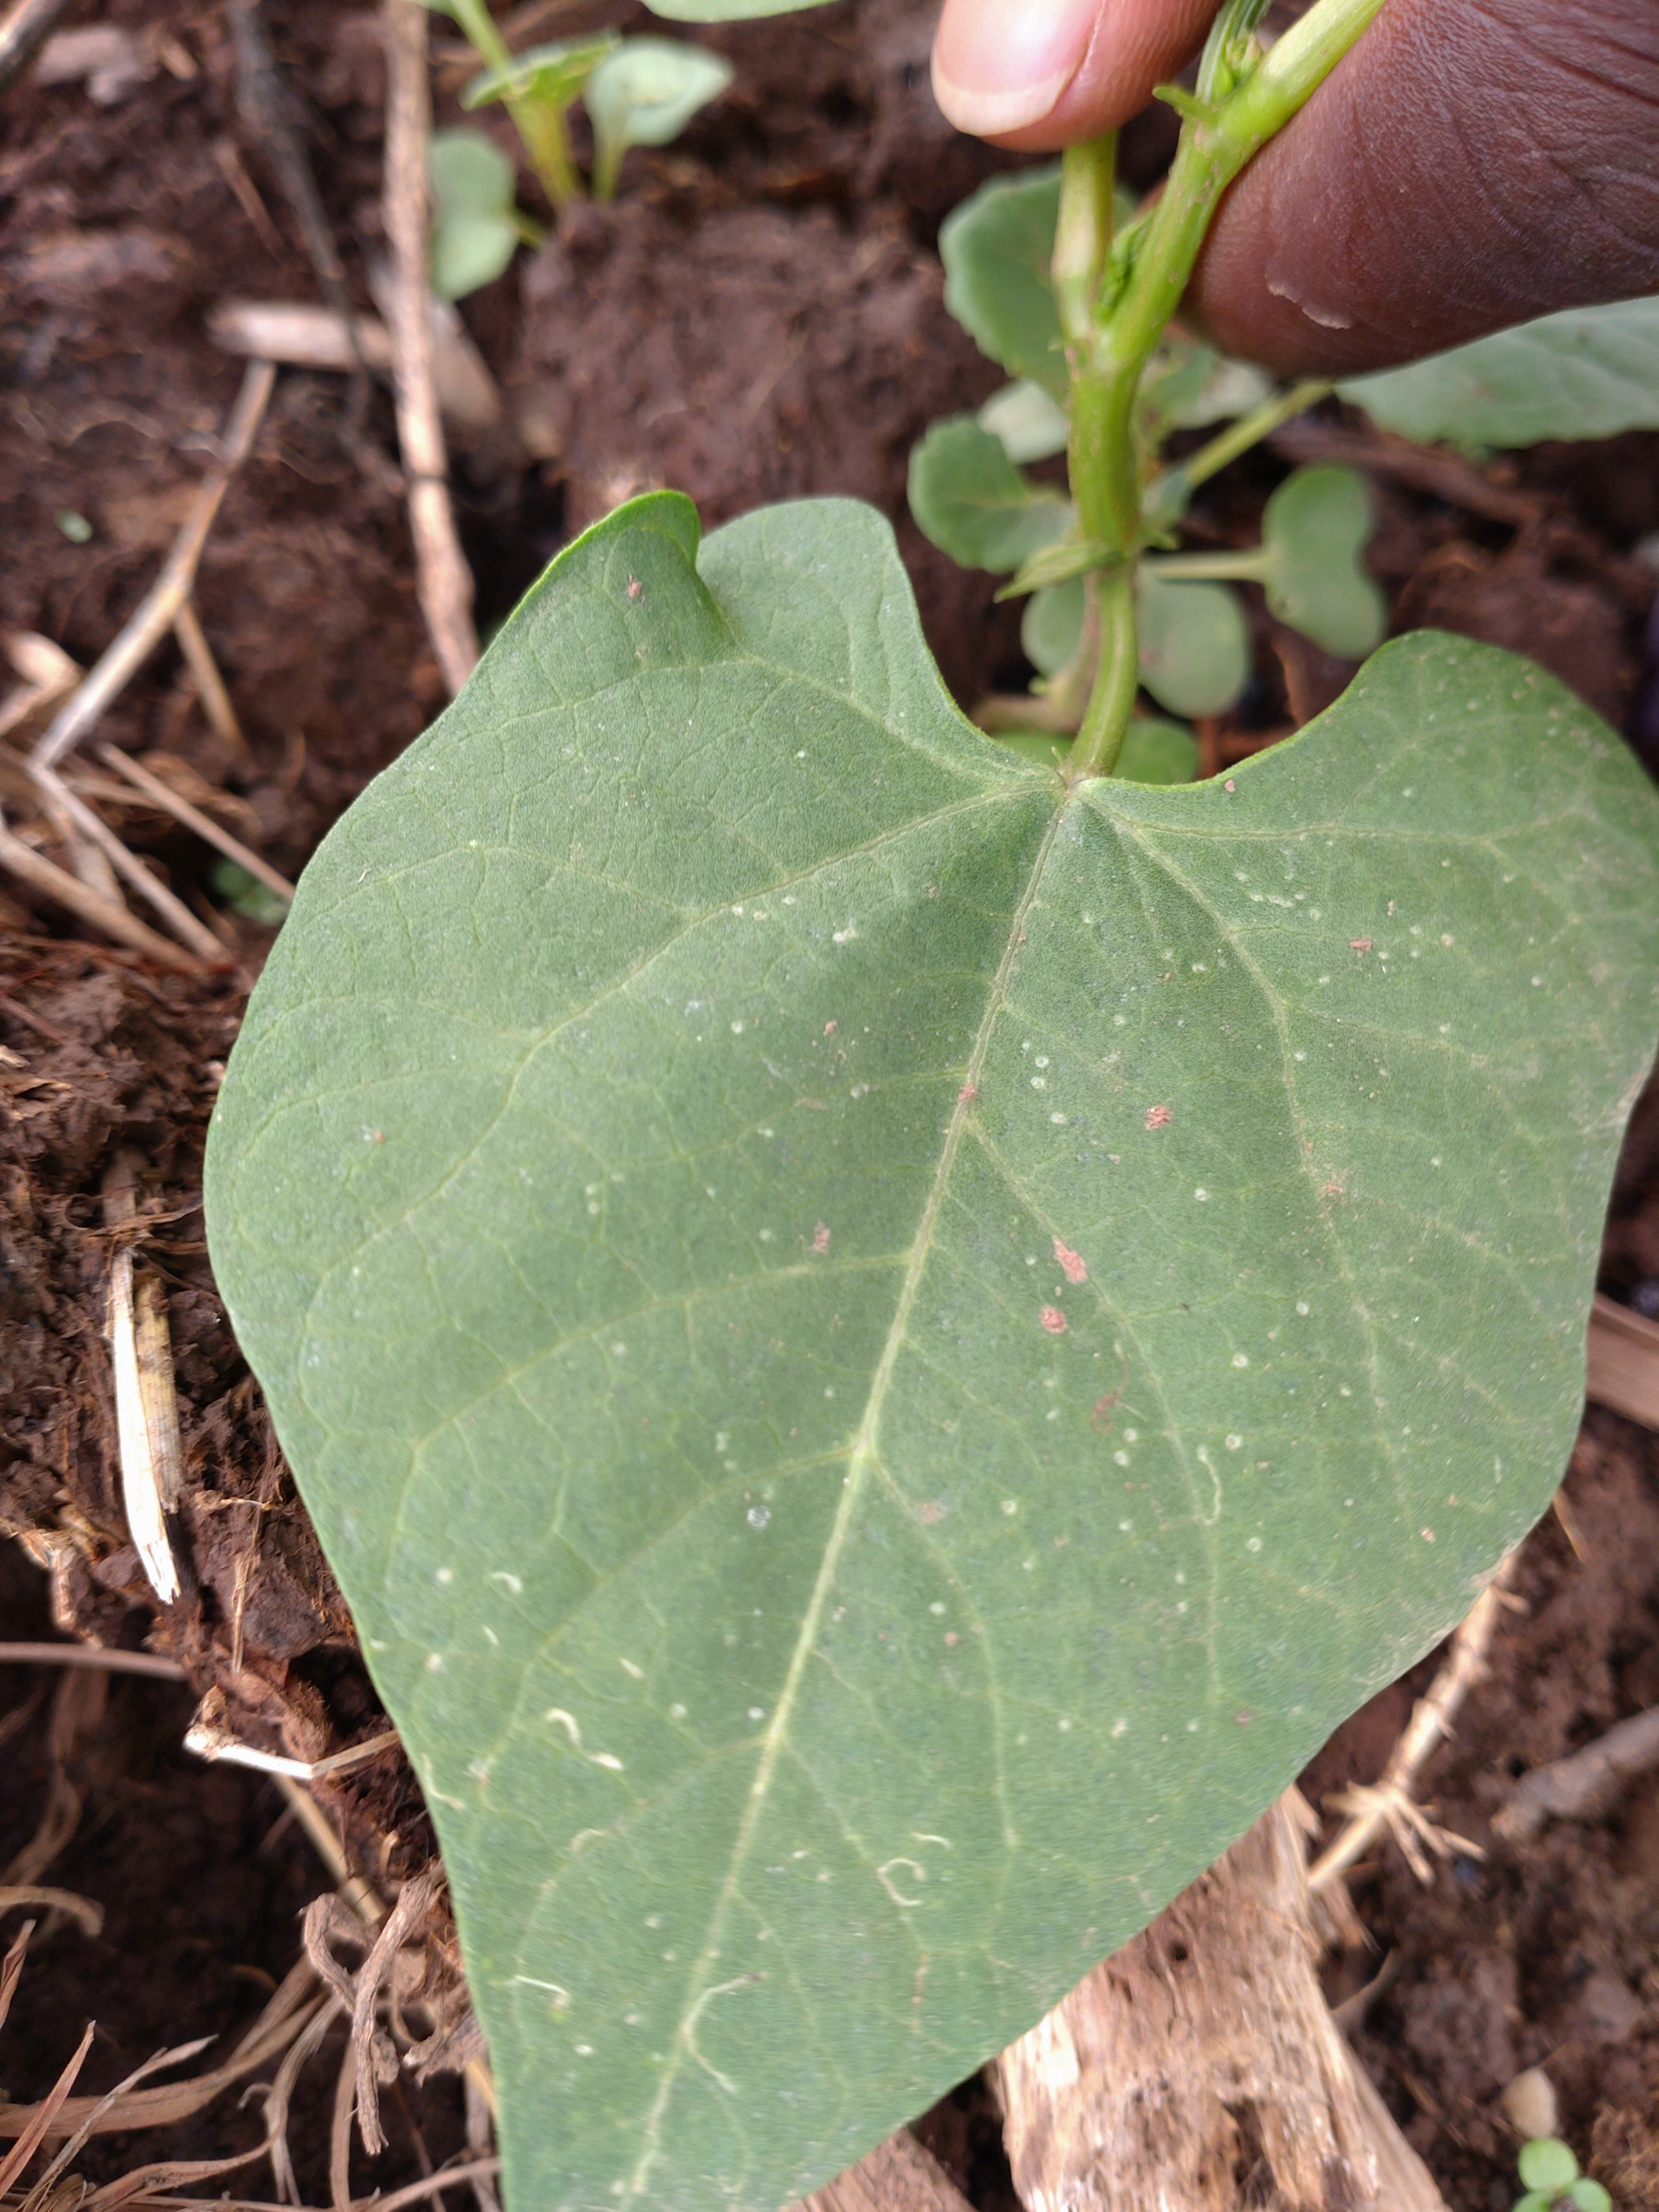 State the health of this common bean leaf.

healthy
